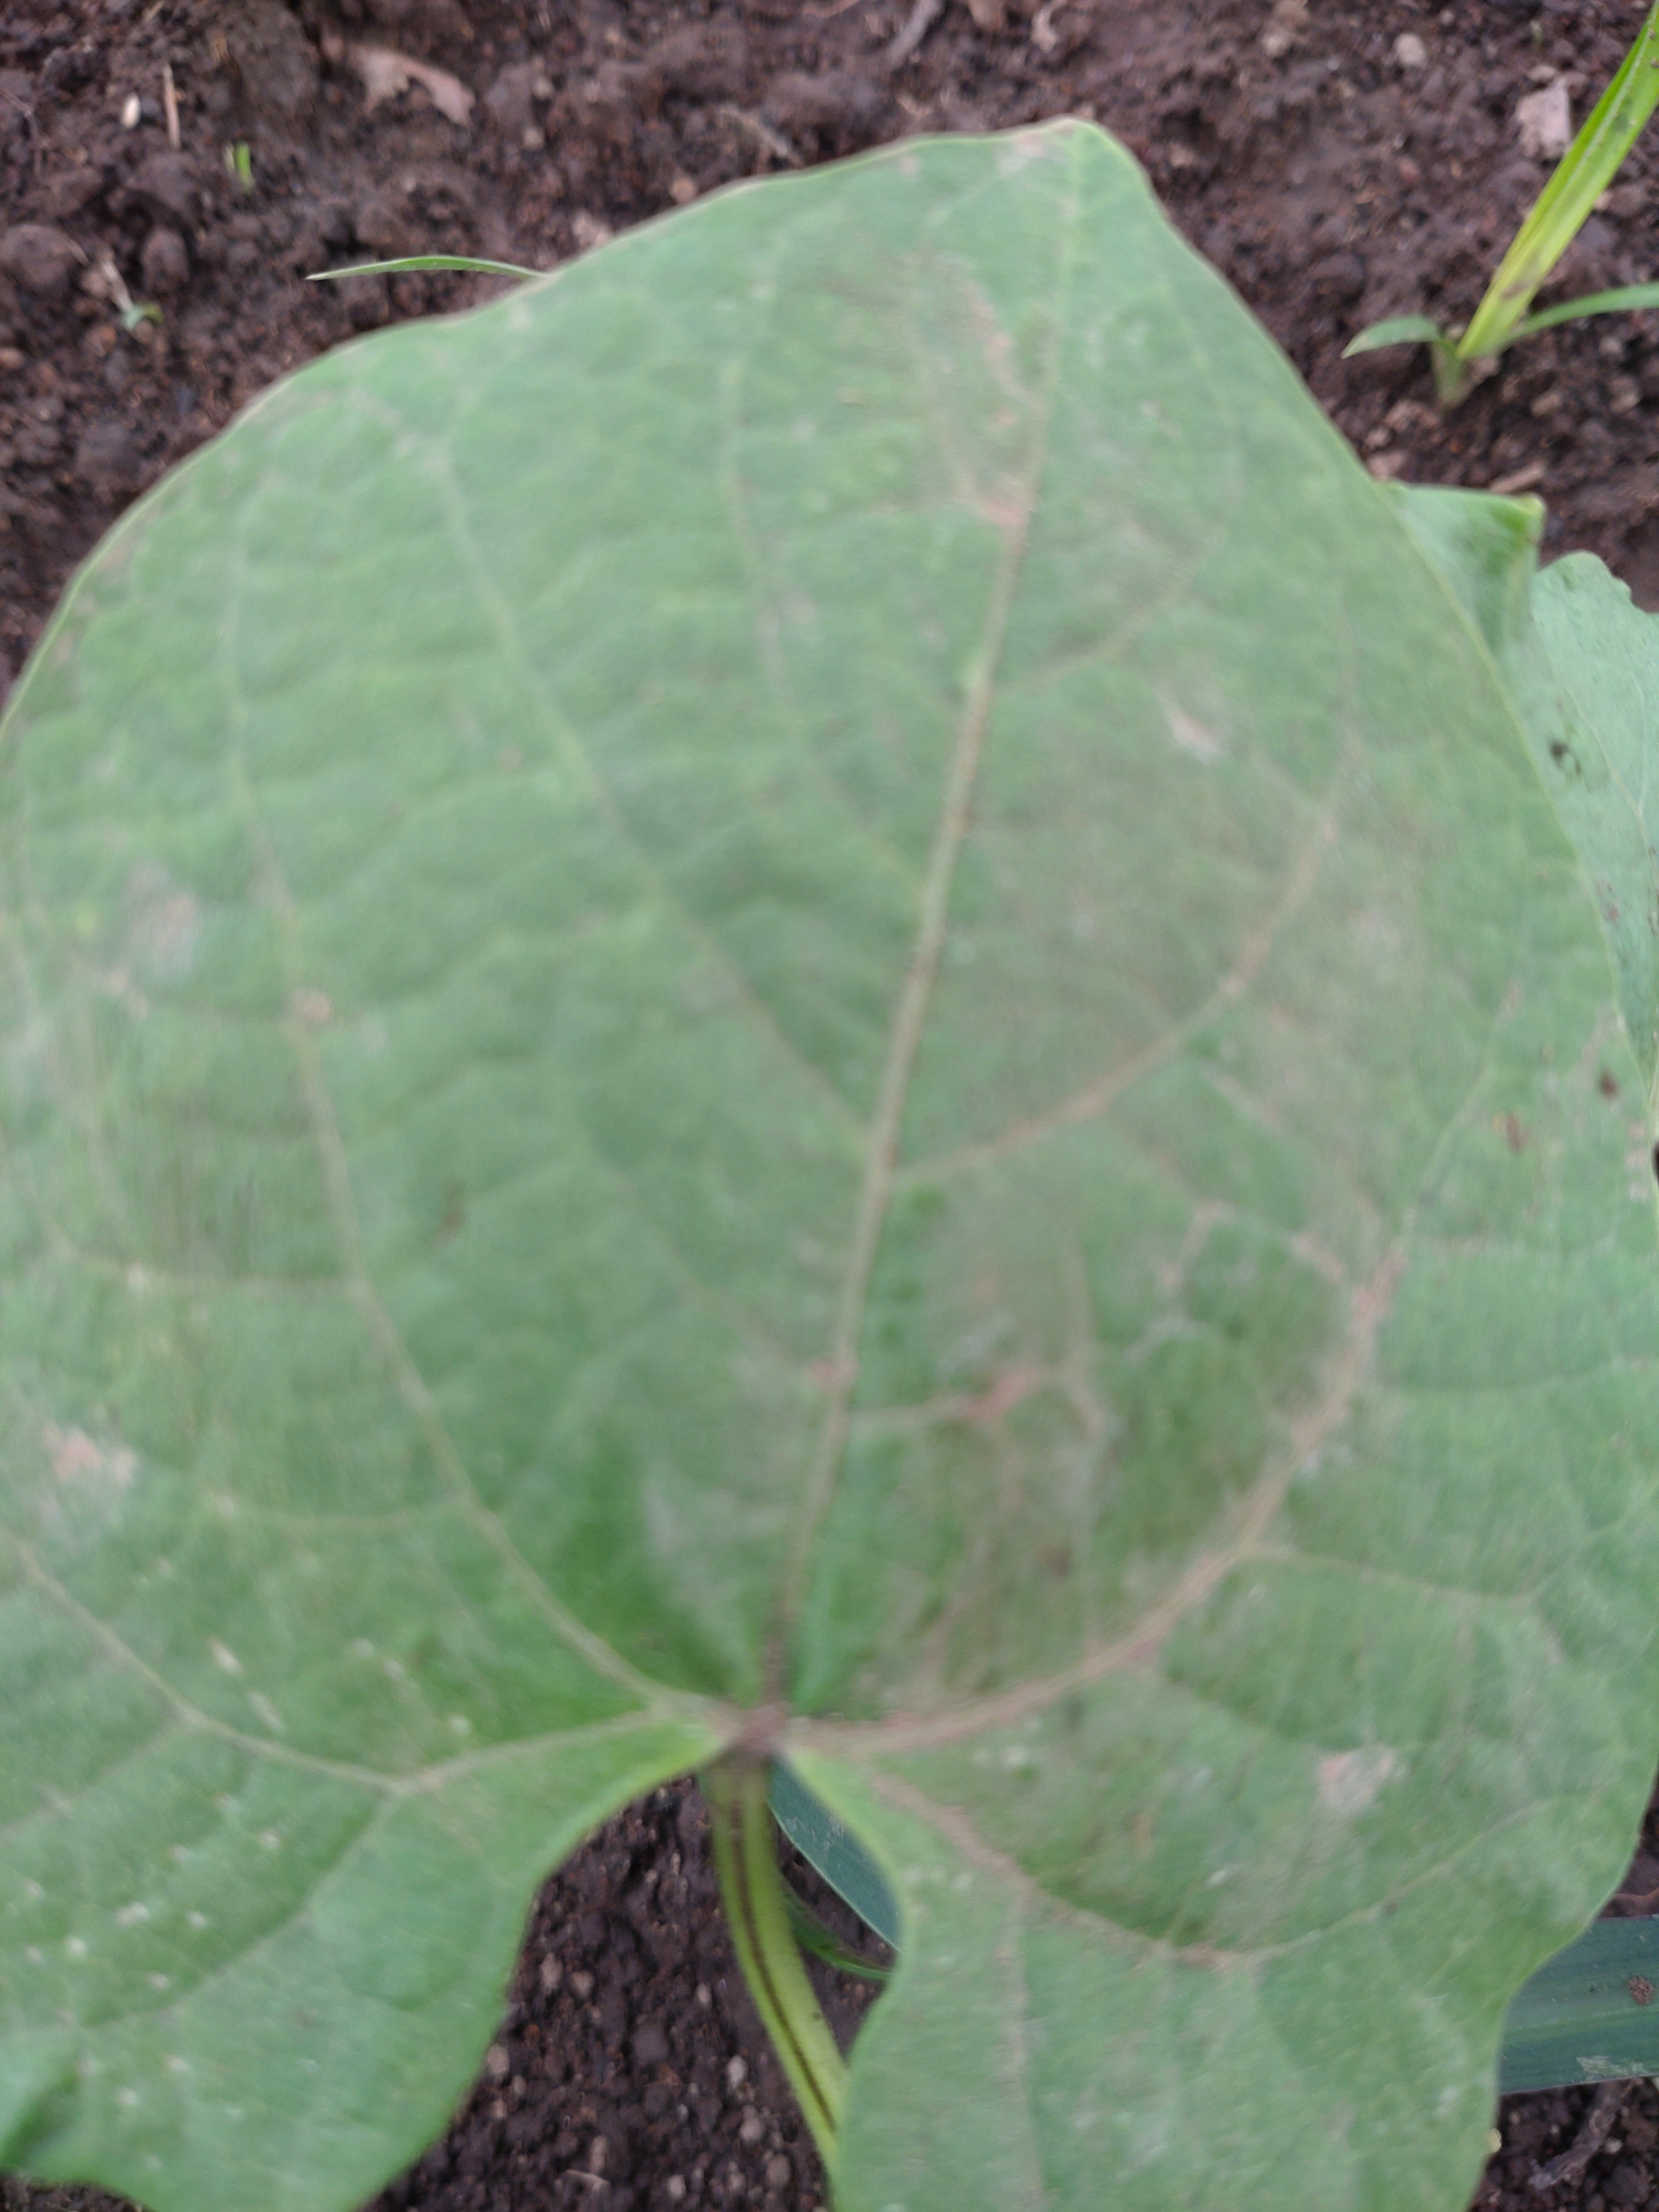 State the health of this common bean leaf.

healthy
